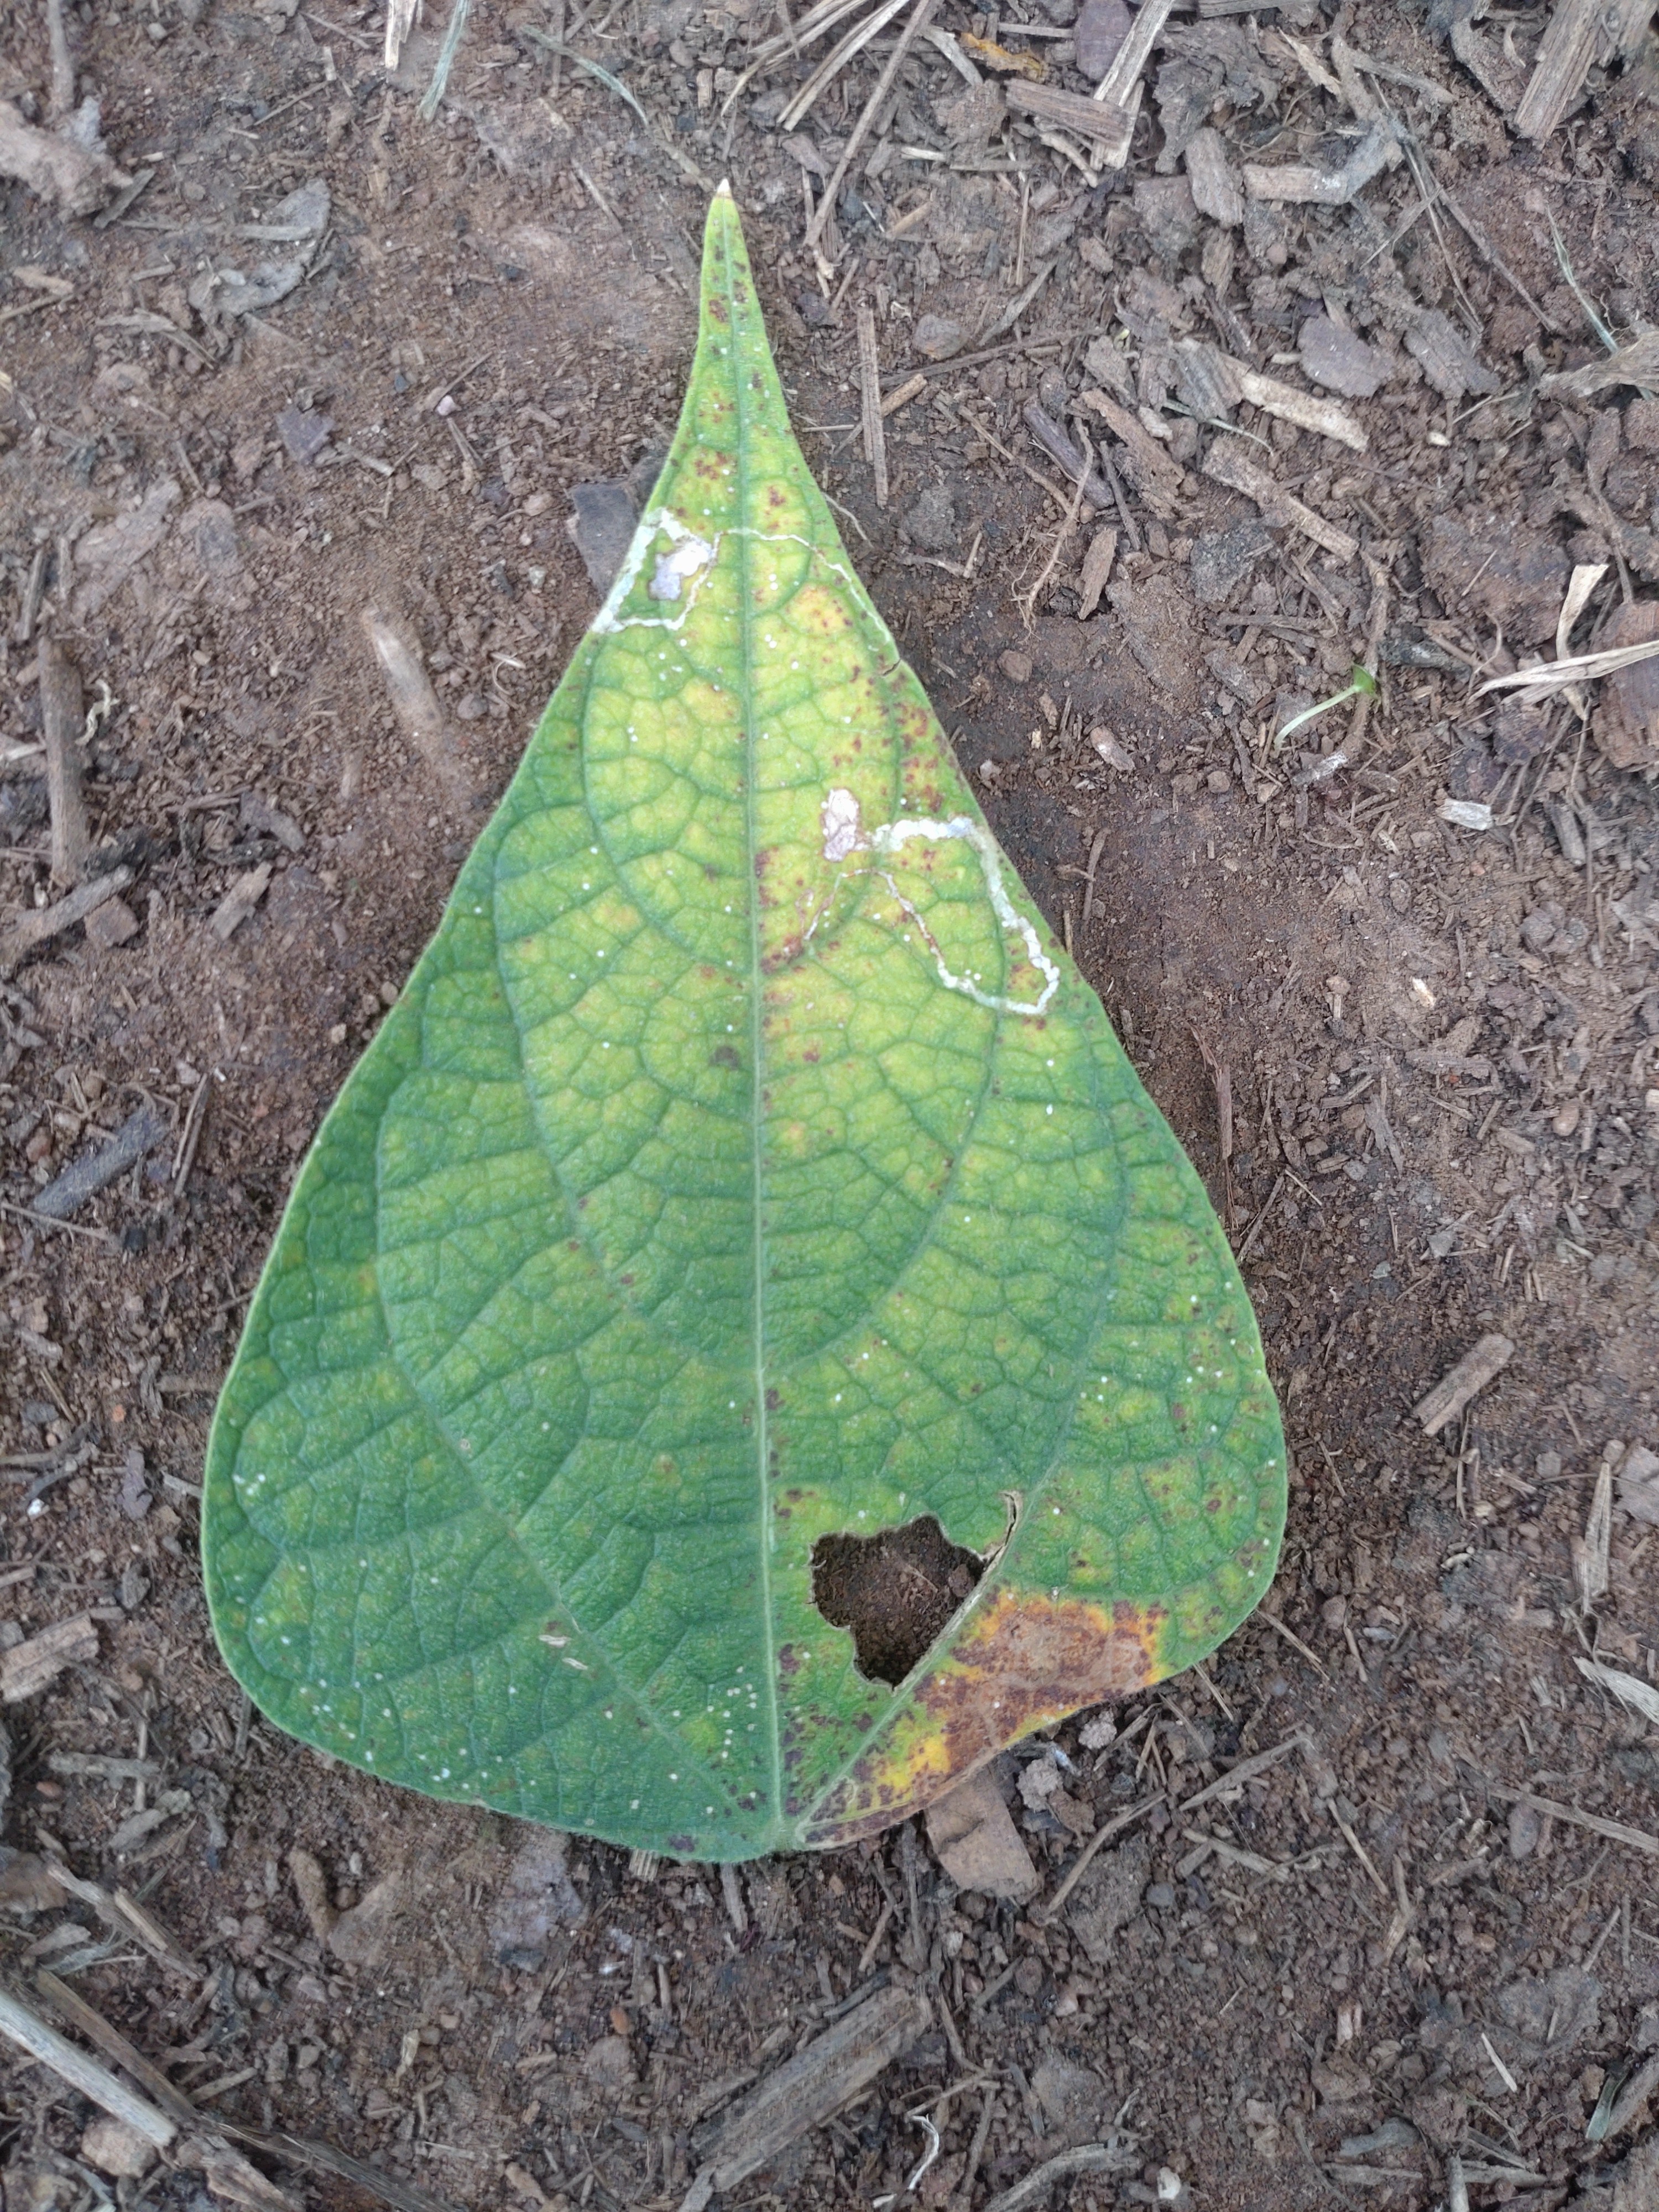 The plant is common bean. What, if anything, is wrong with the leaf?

rust
